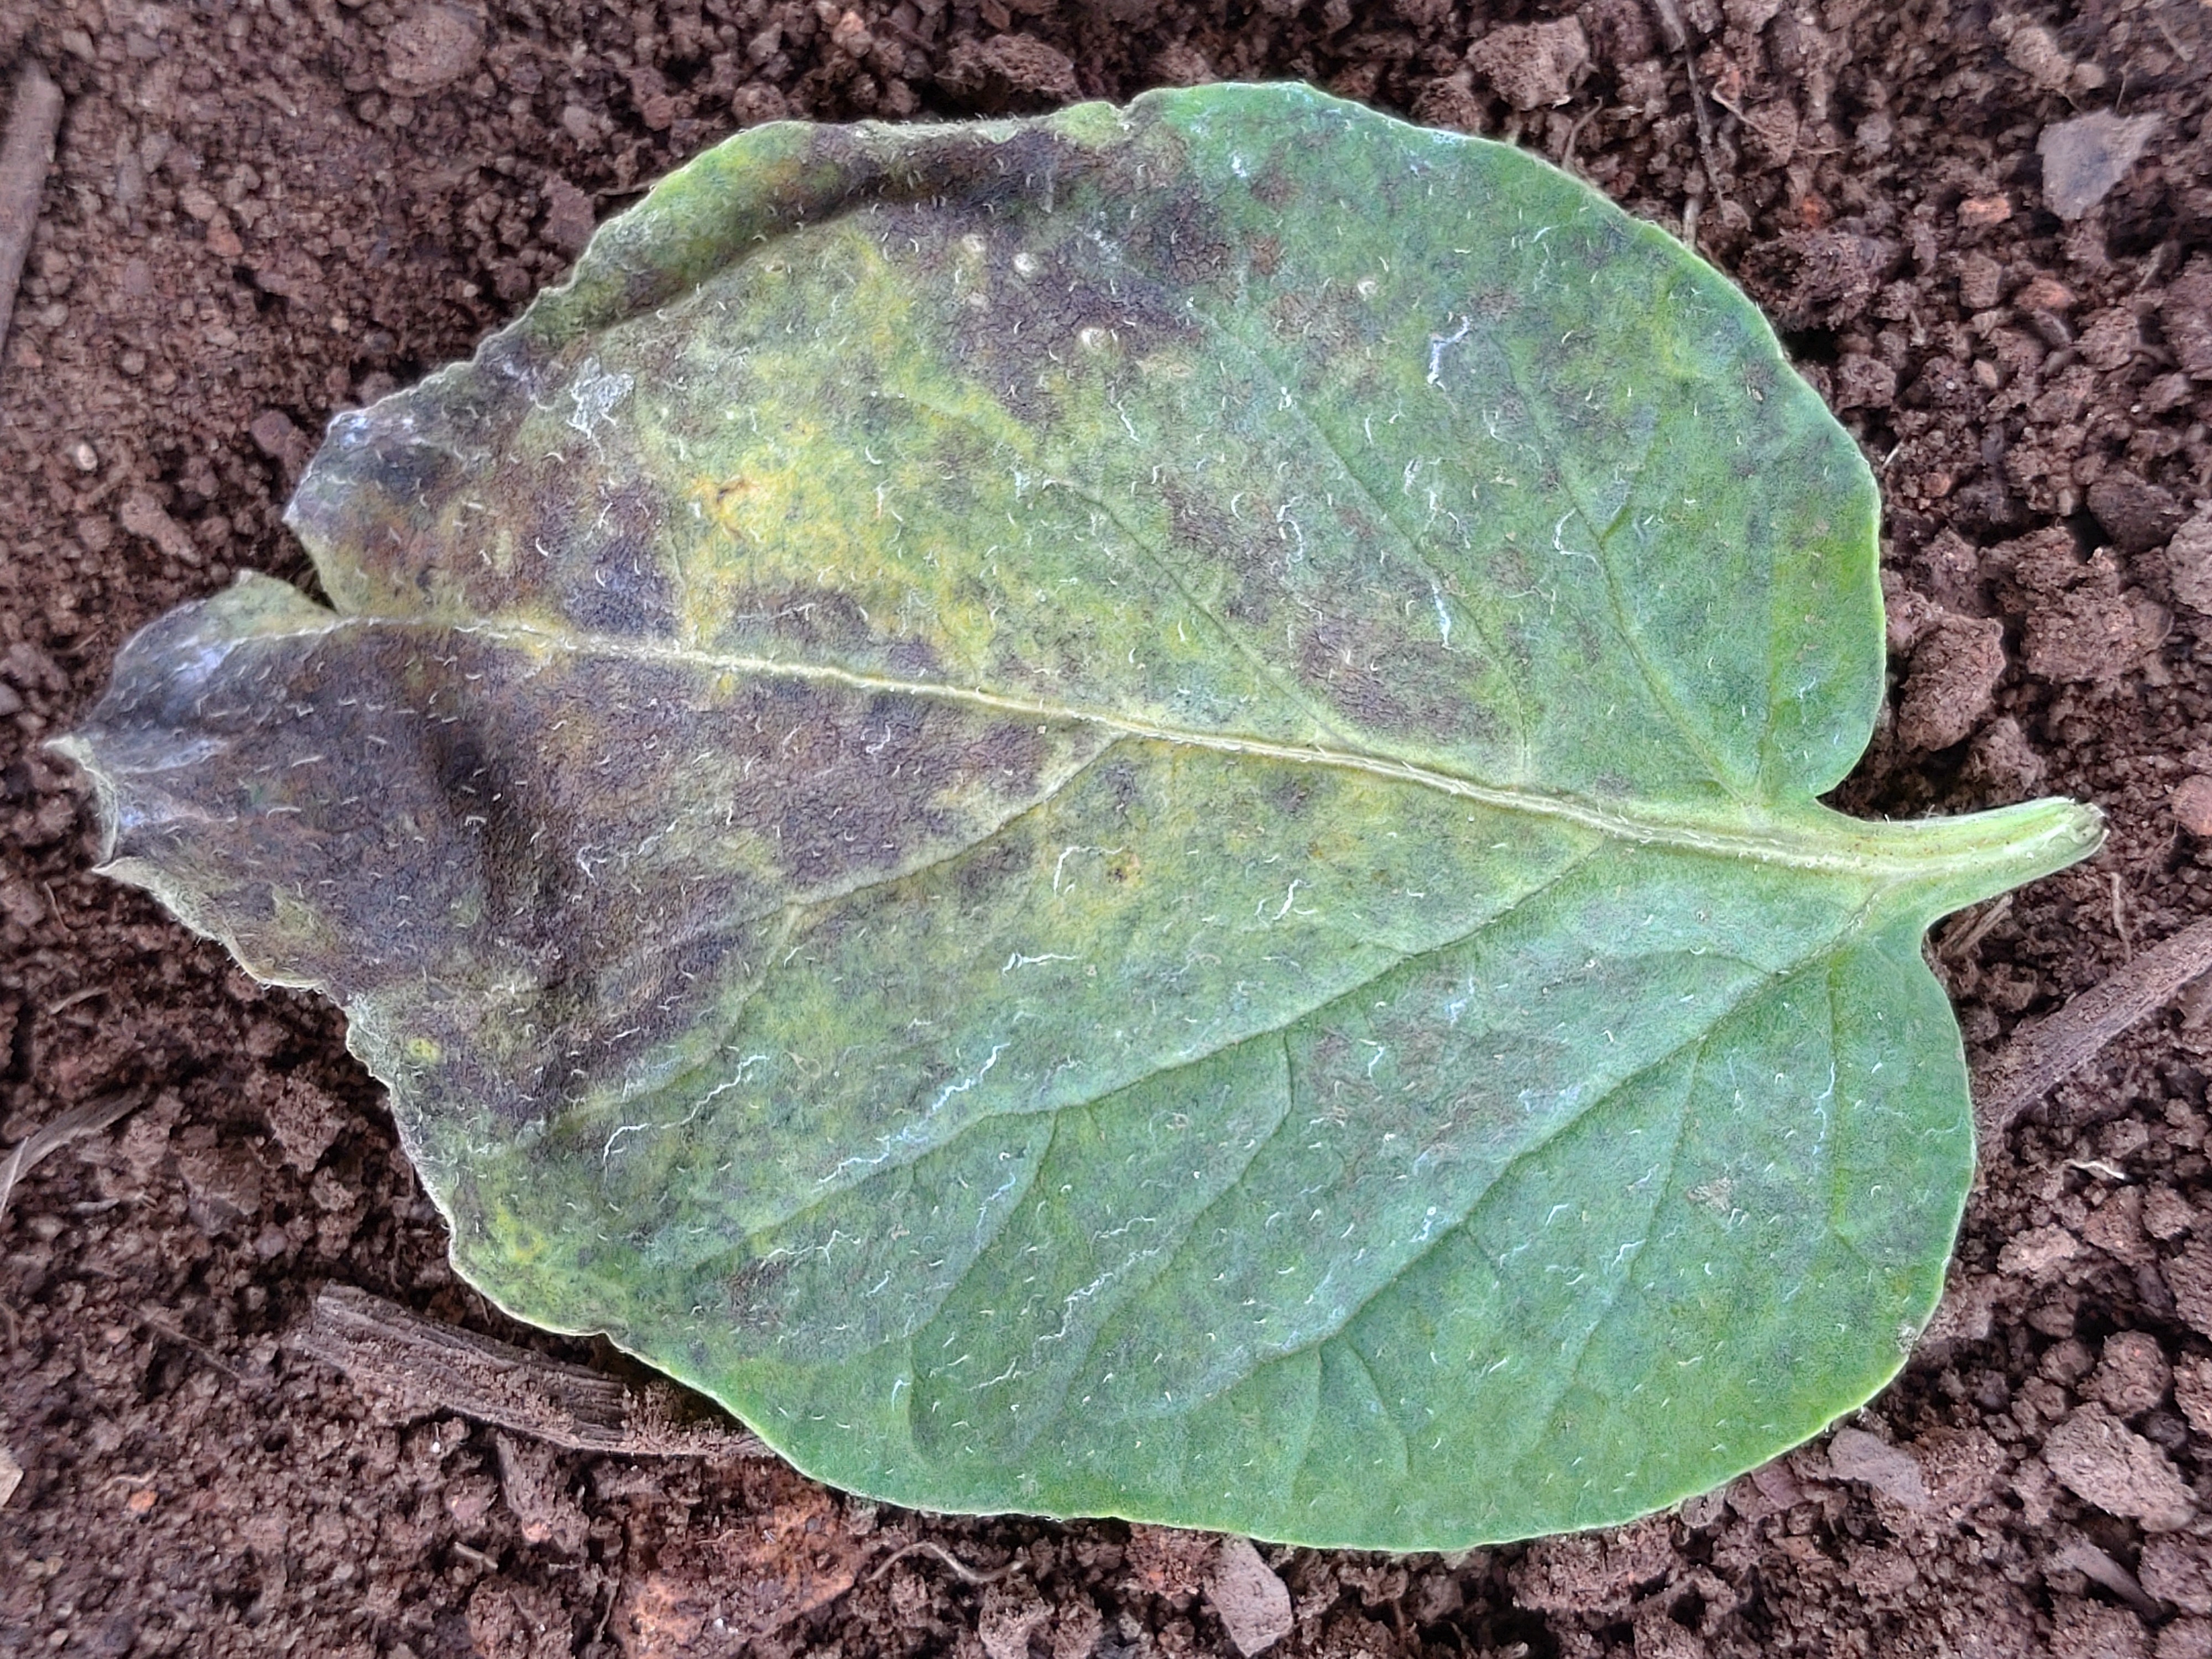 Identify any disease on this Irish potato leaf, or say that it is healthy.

late blight
